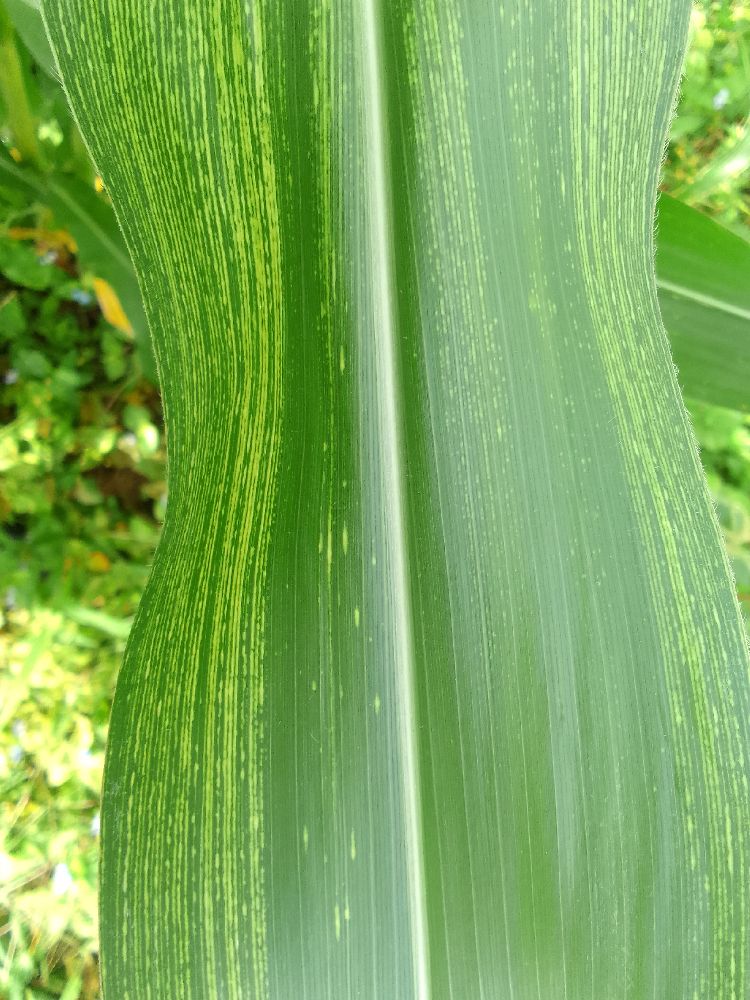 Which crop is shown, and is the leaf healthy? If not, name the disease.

maize, maize streak virus
